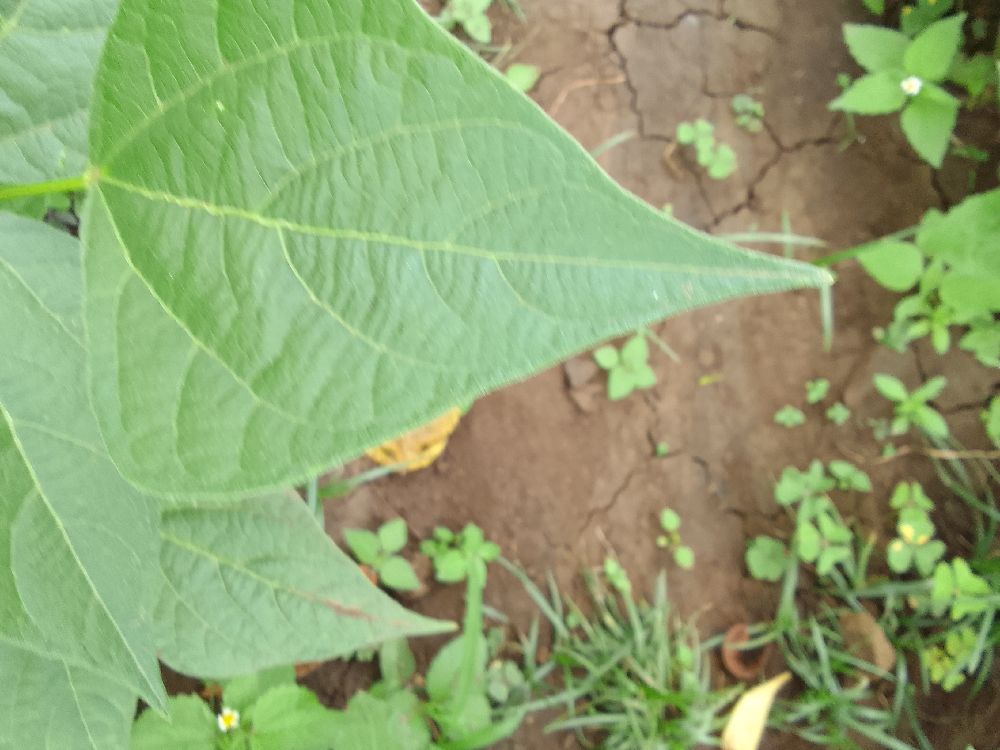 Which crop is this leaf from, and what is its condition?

common bean, healthy
